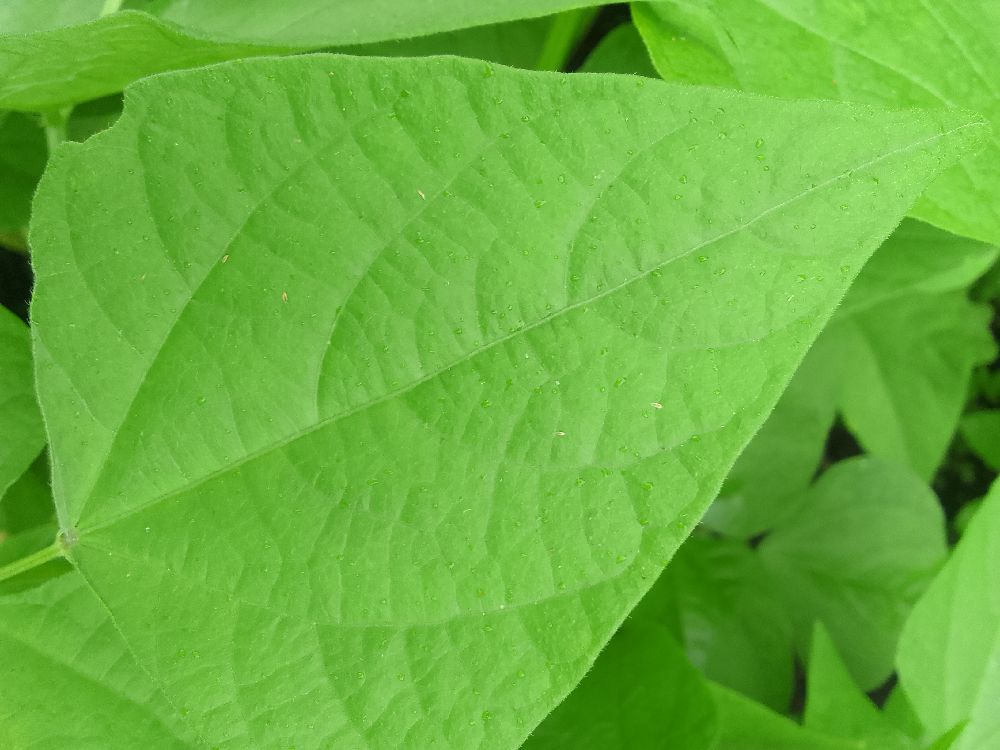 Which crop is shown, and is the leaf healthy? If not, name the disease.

common bean, healthy
